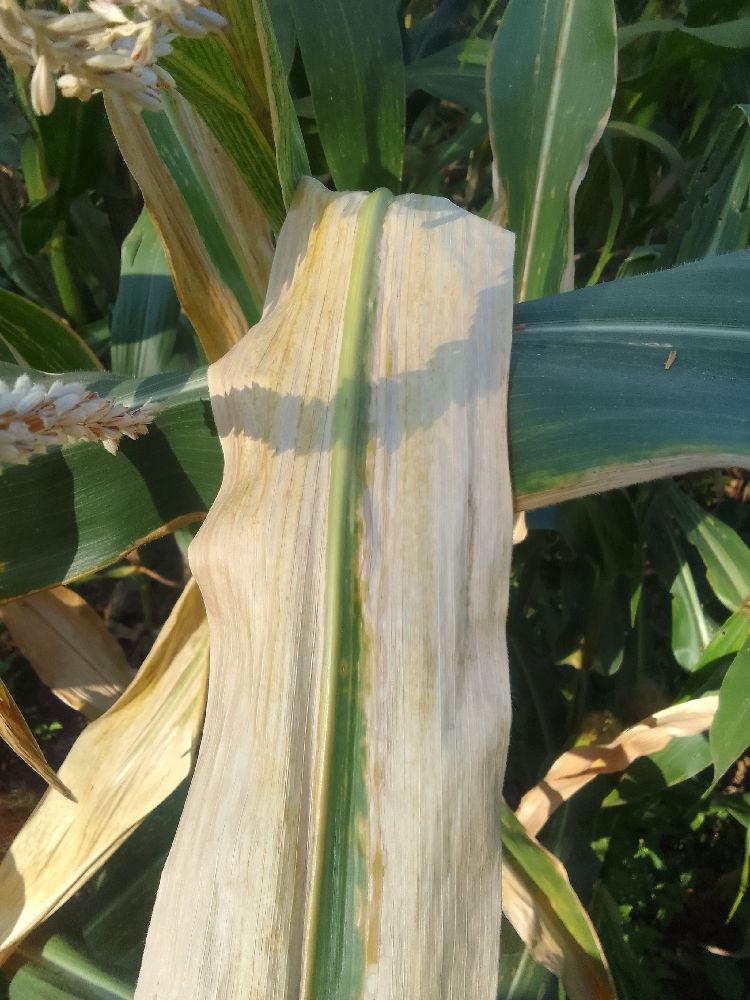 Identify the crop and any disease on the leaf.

maize, maize lethal necrosis
